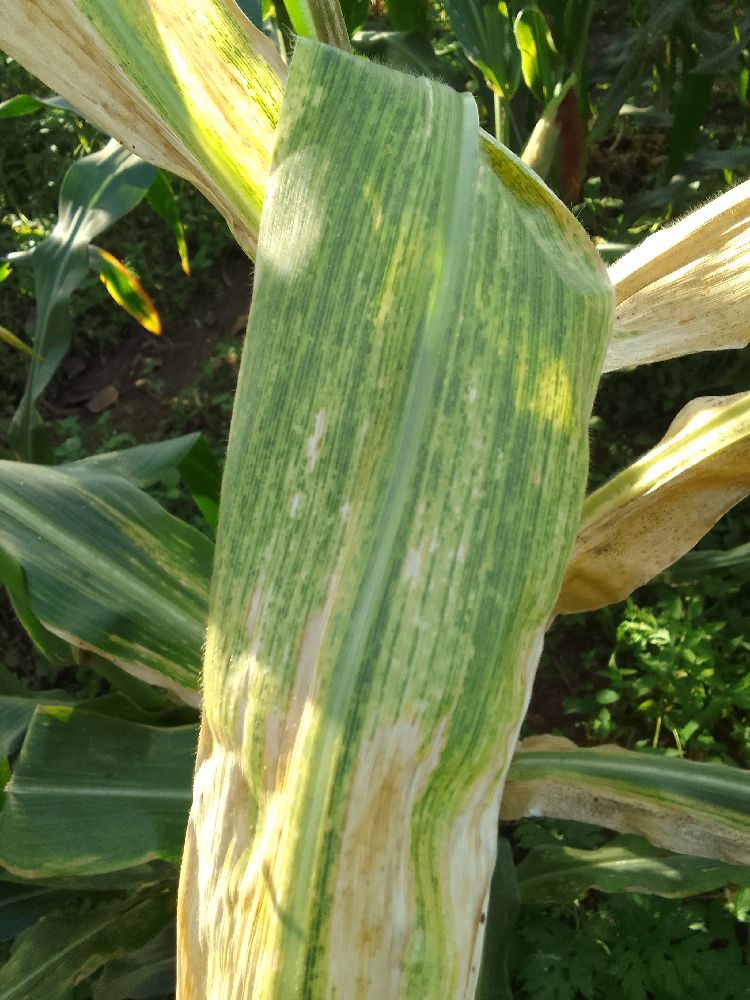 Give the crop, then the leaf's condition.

maize, maize lethal necrosis
